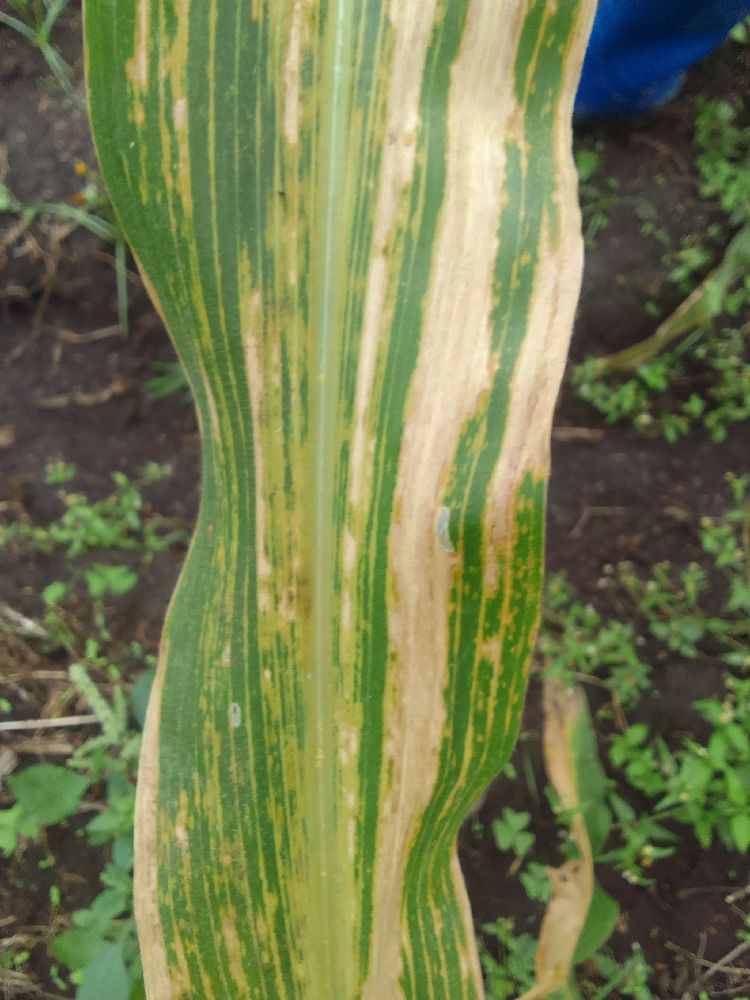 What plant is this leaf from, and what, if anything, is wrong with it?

maize, maize lethal necrosis
